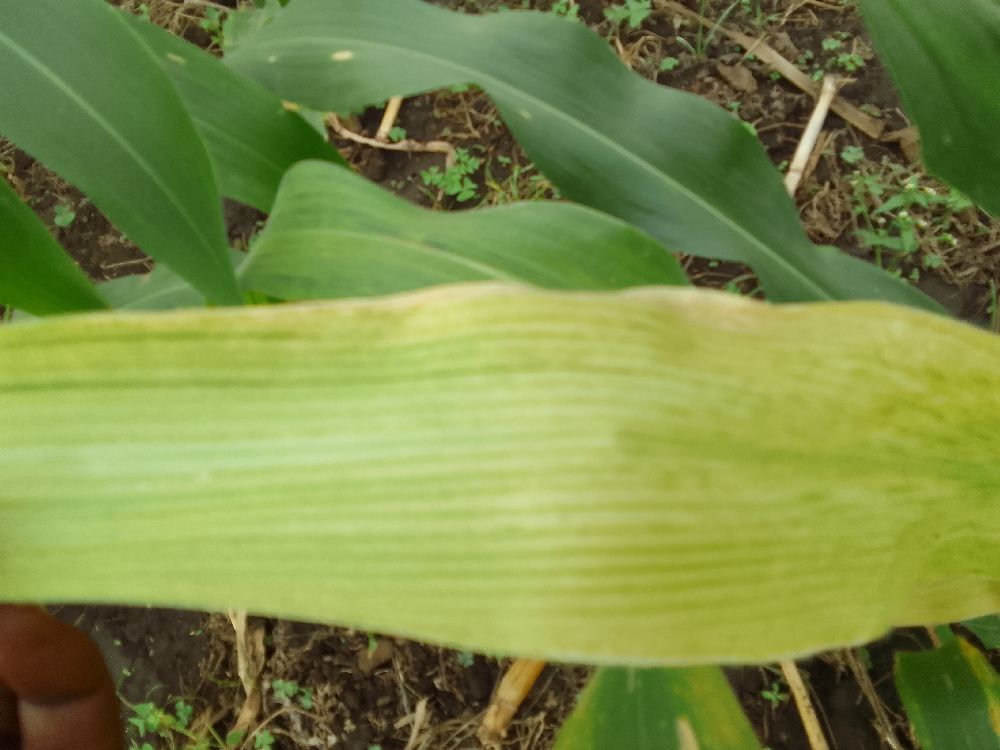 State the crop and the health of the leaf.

maize, maize lethal necrosis
